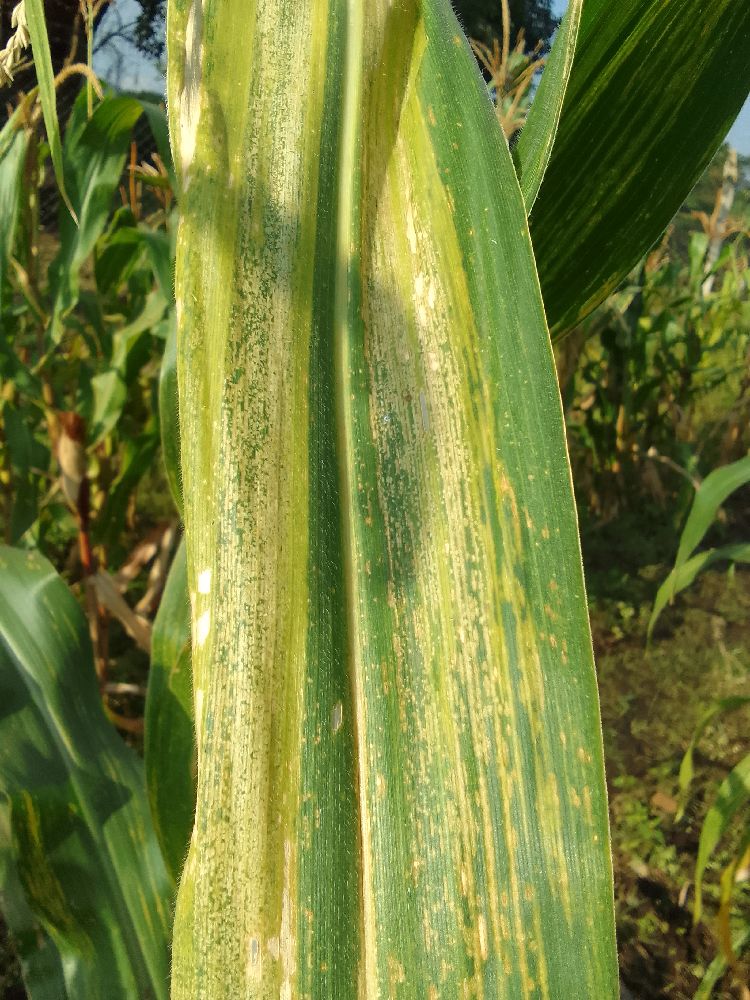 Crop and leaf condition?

maize, maize lethal necrosis
